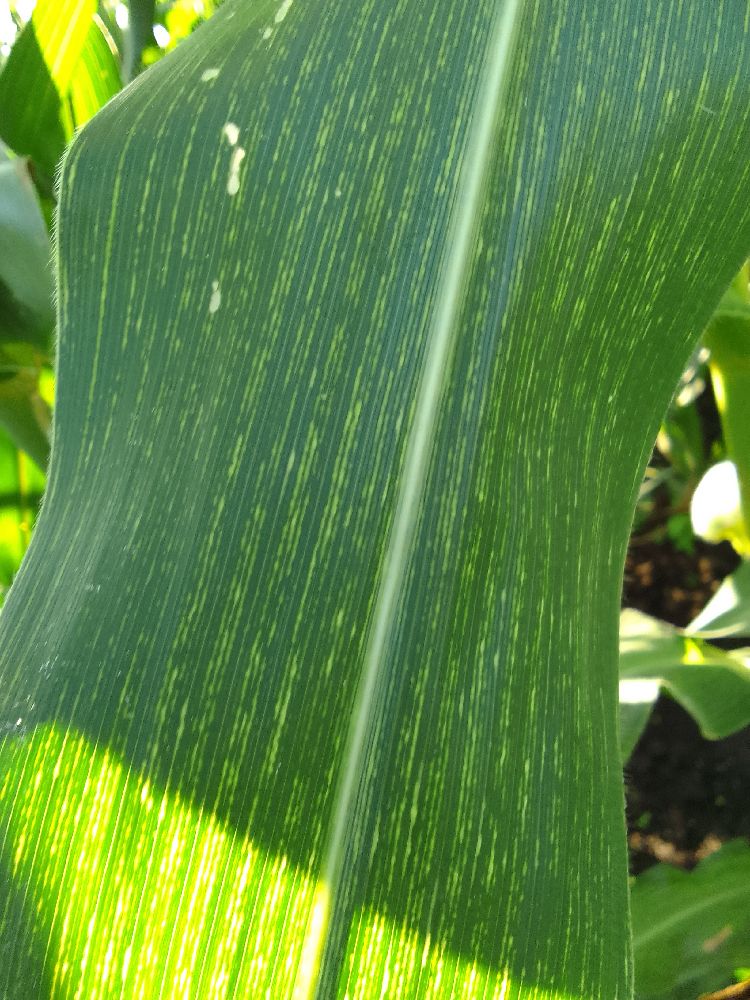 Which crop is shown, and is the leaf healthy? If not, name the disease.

maize, maize streak virus
